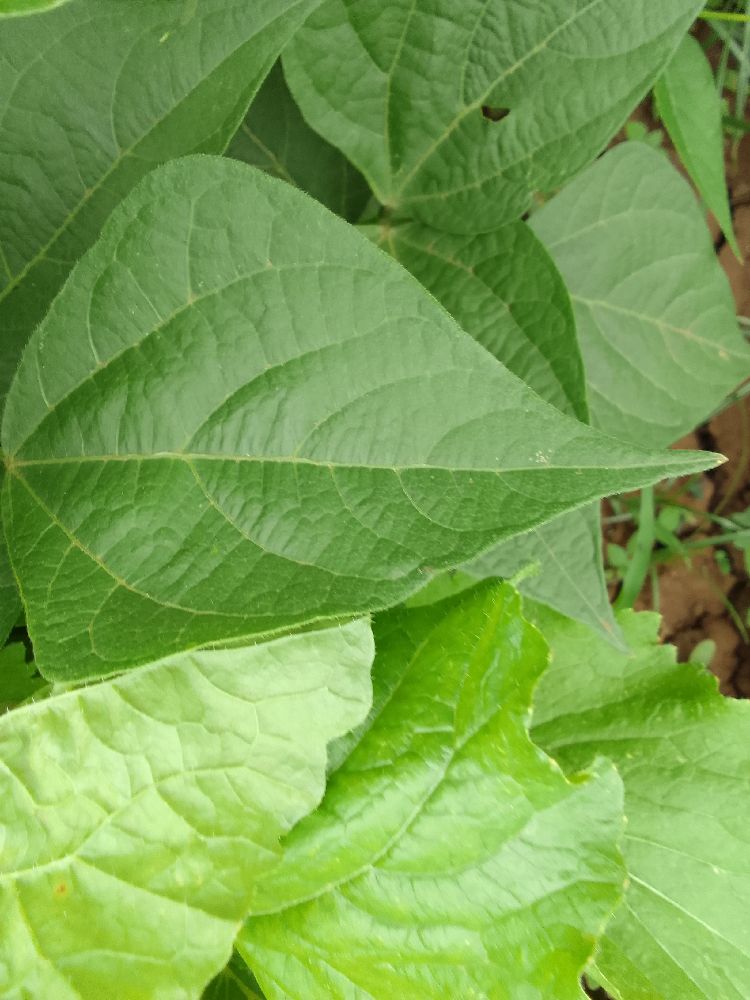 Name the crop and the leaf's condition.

common bean, healthy
